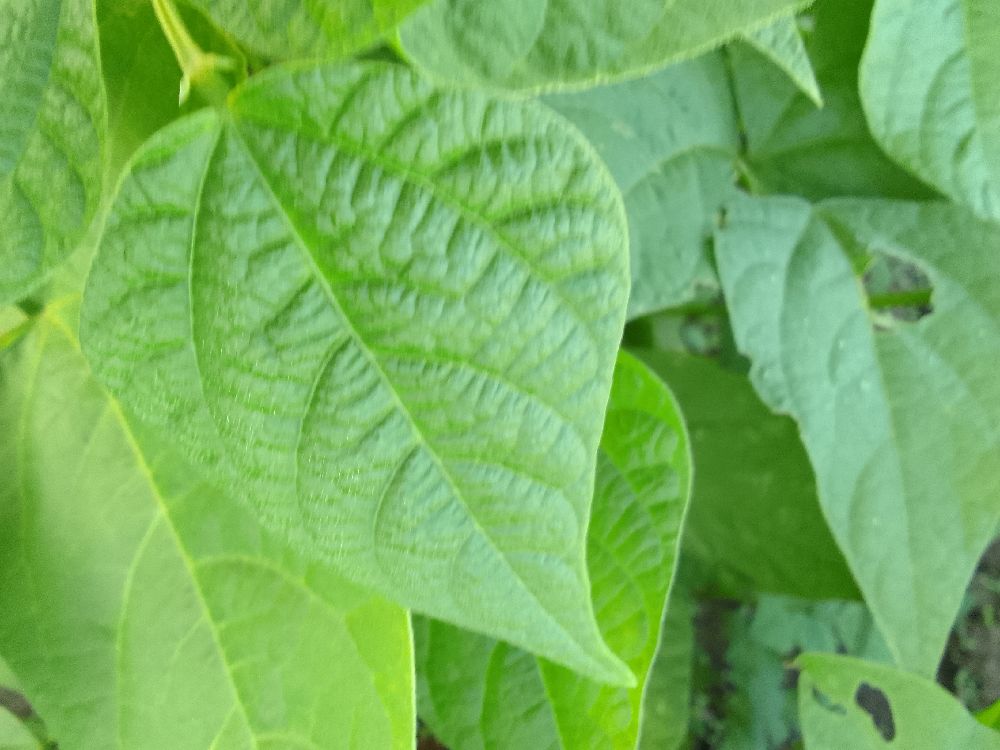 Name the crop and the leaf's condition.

common bean, healthy
